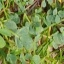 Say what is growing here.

unstructured weed
